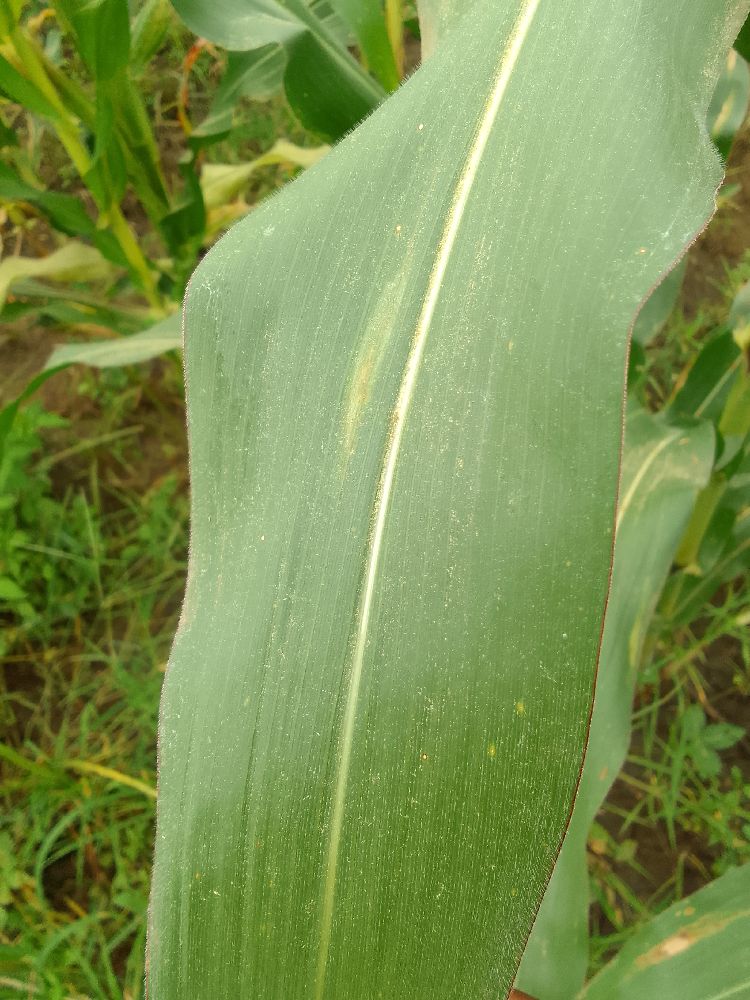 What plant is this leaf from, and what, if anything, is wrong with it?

maize, healthy
